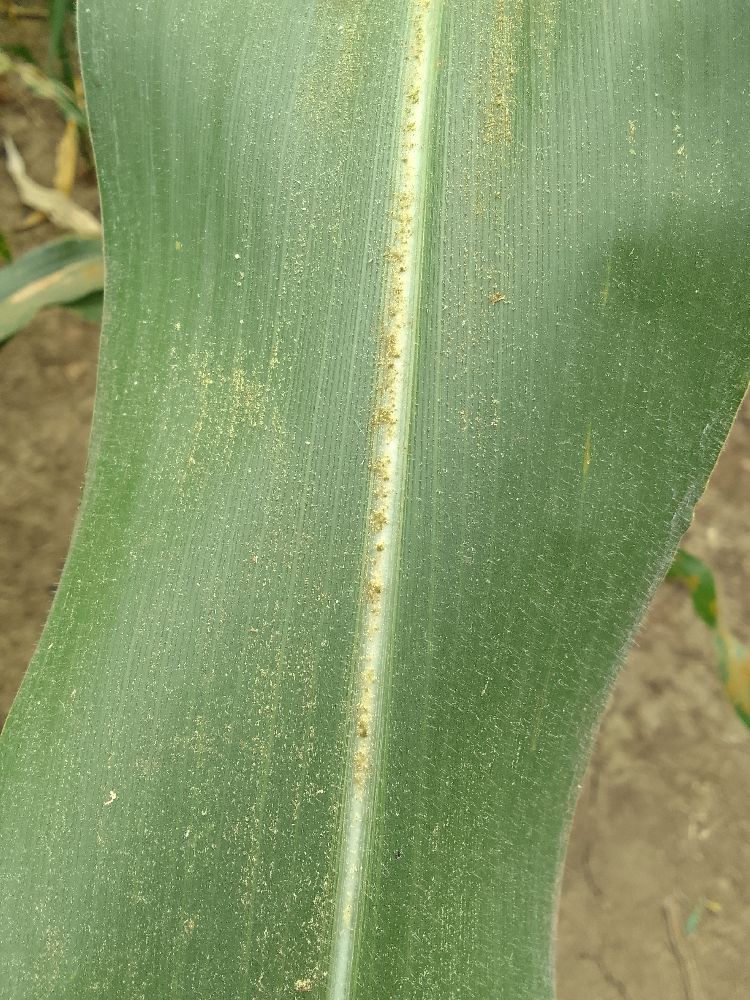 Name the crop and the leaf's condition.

maize, healthy
